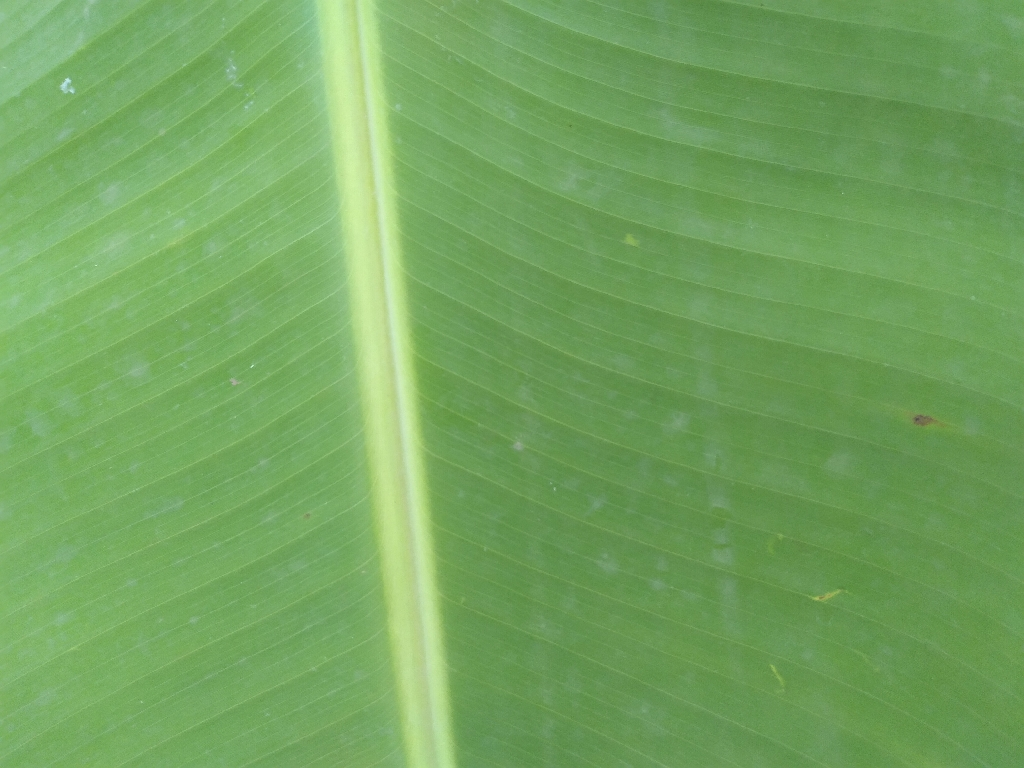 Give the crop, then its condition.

banana, healthy
